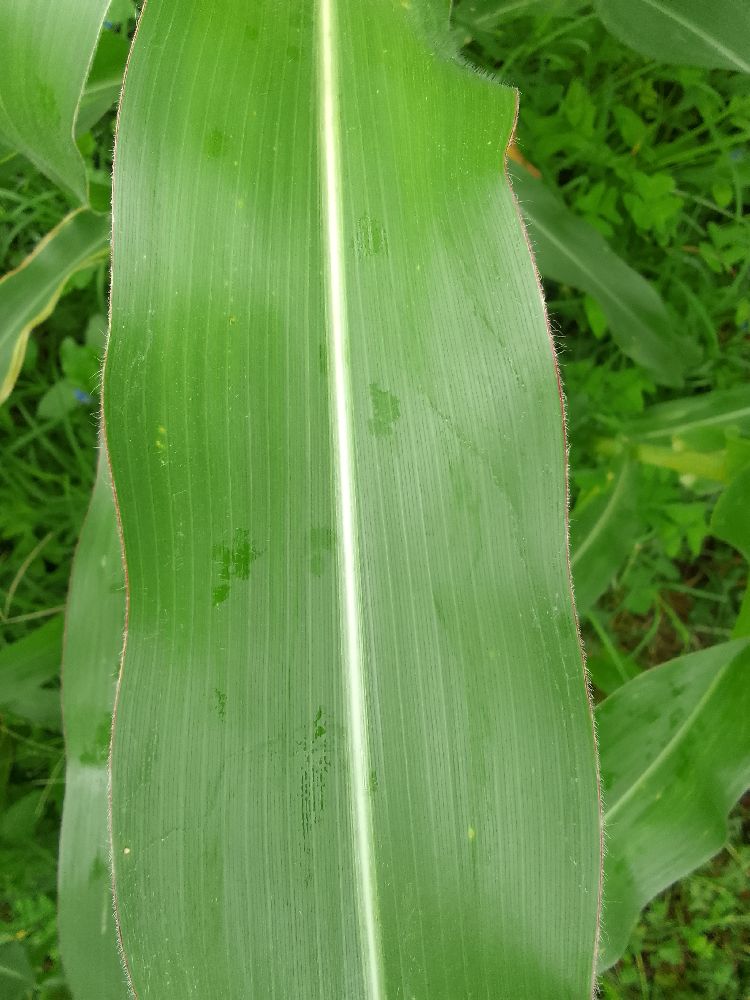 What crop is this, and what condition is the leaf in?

maize, healthy
